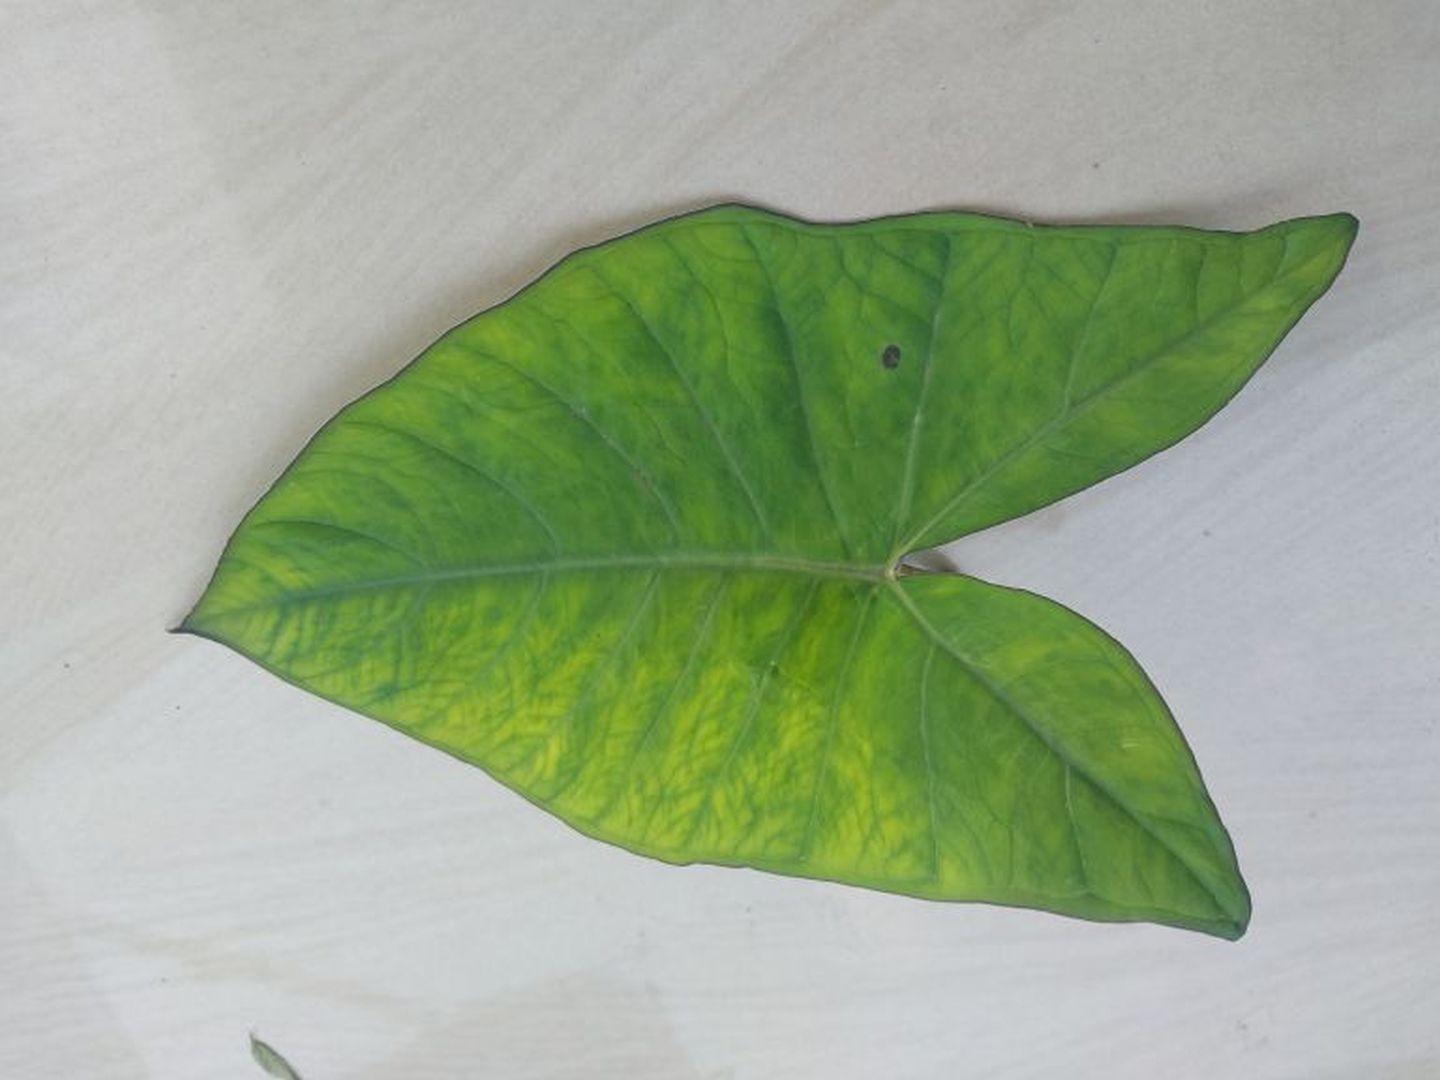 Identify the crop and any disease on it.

taro, mosaic
